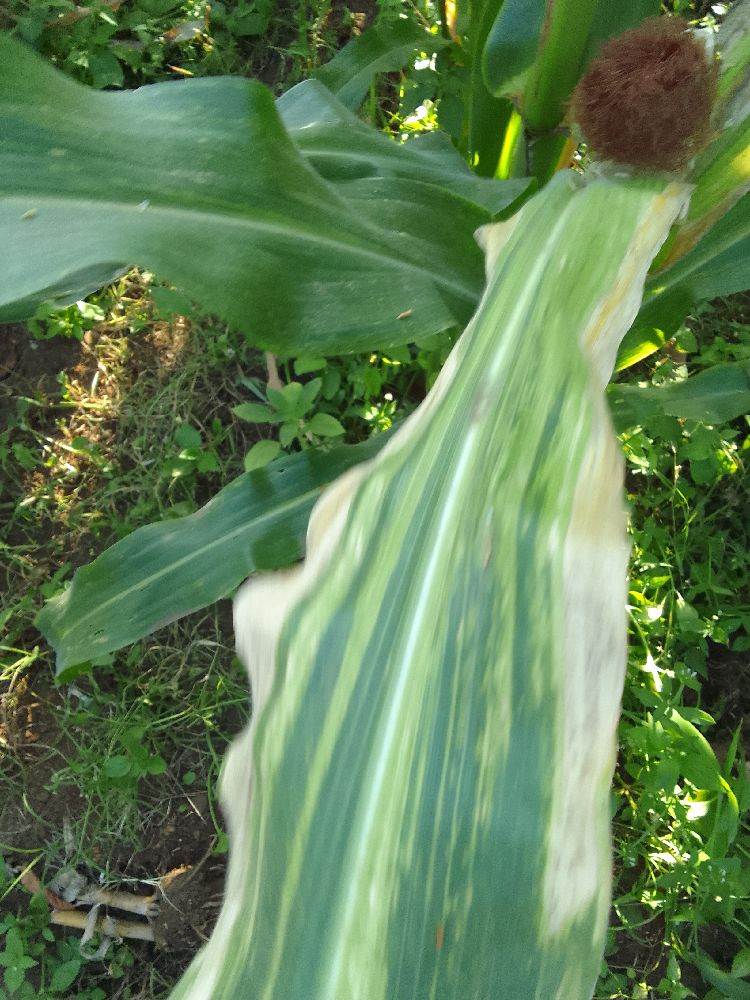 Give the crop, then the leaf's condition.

maize, maize lethal necrosis
